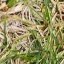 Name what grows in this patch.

grass
